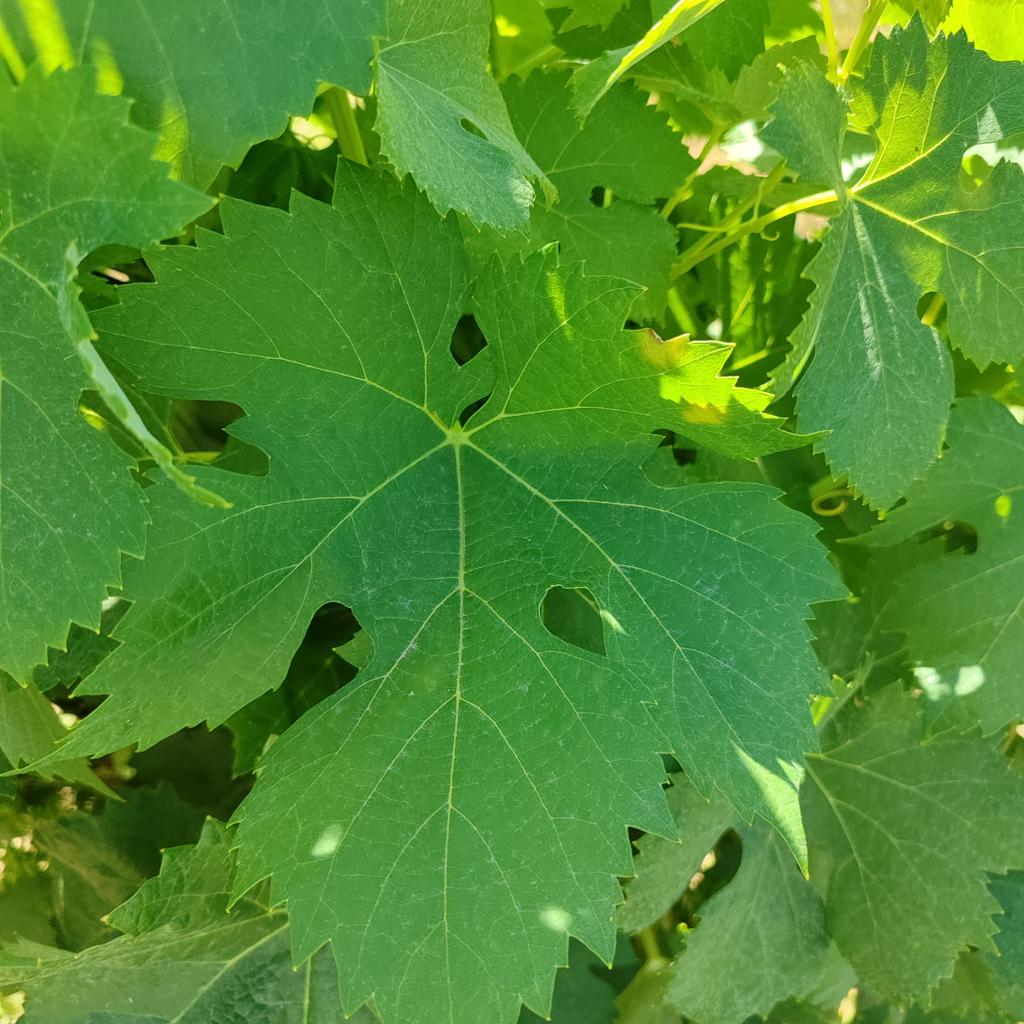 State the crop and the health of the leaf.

grapevine, downy mildew
